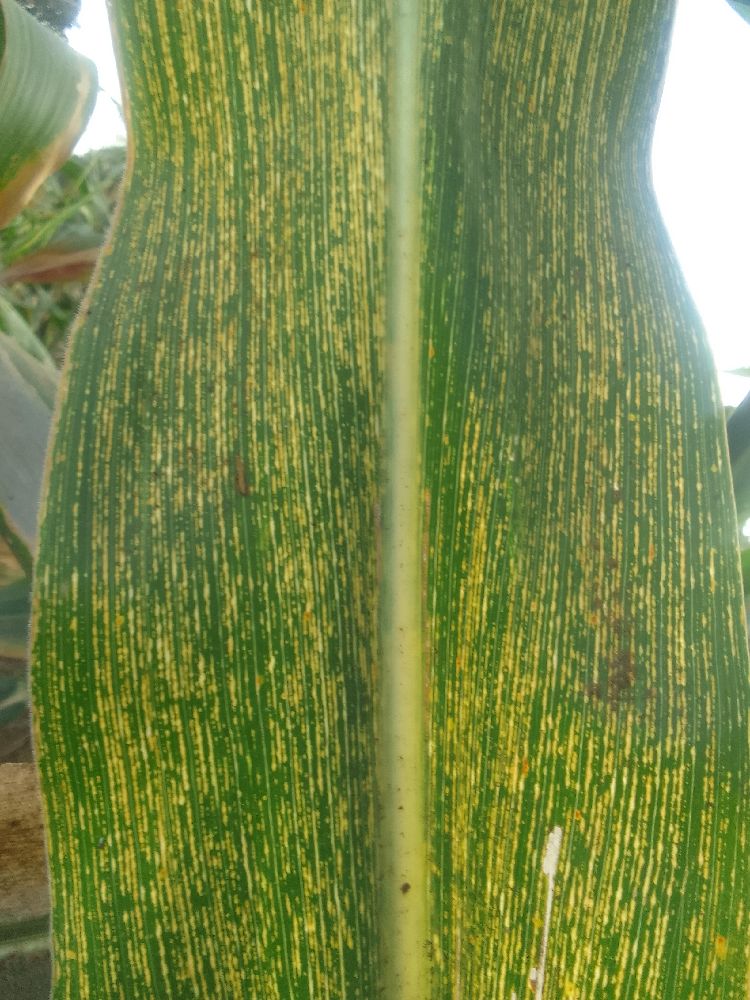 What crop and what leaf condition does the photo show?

maize, maize streak virus
